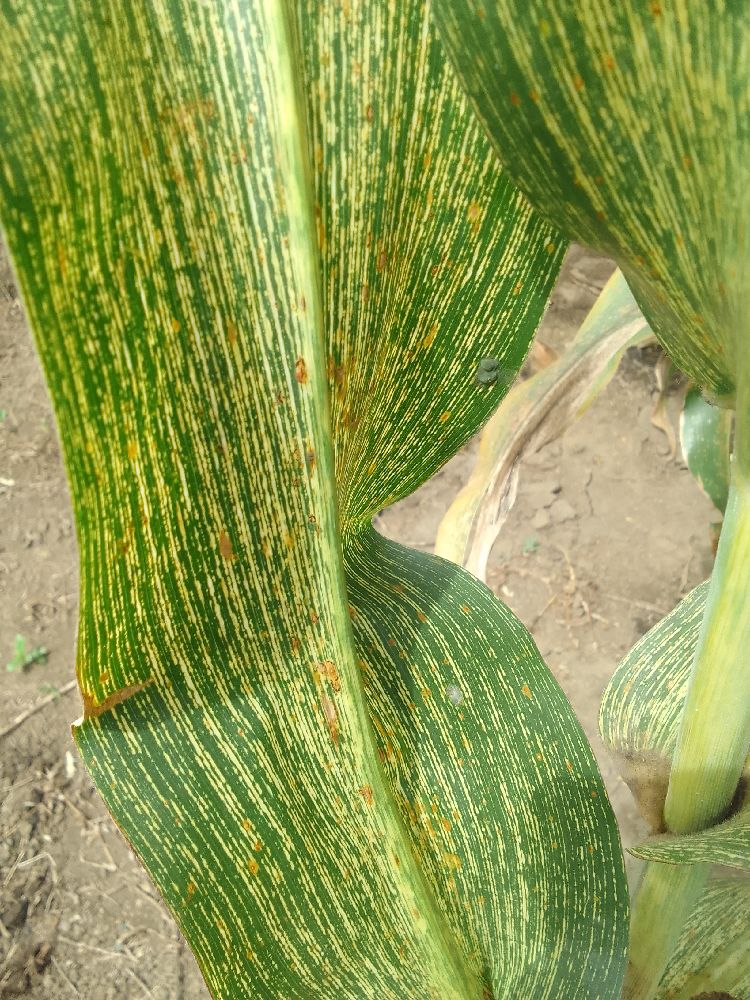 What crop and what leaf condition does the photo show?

maize, maize streak virus
